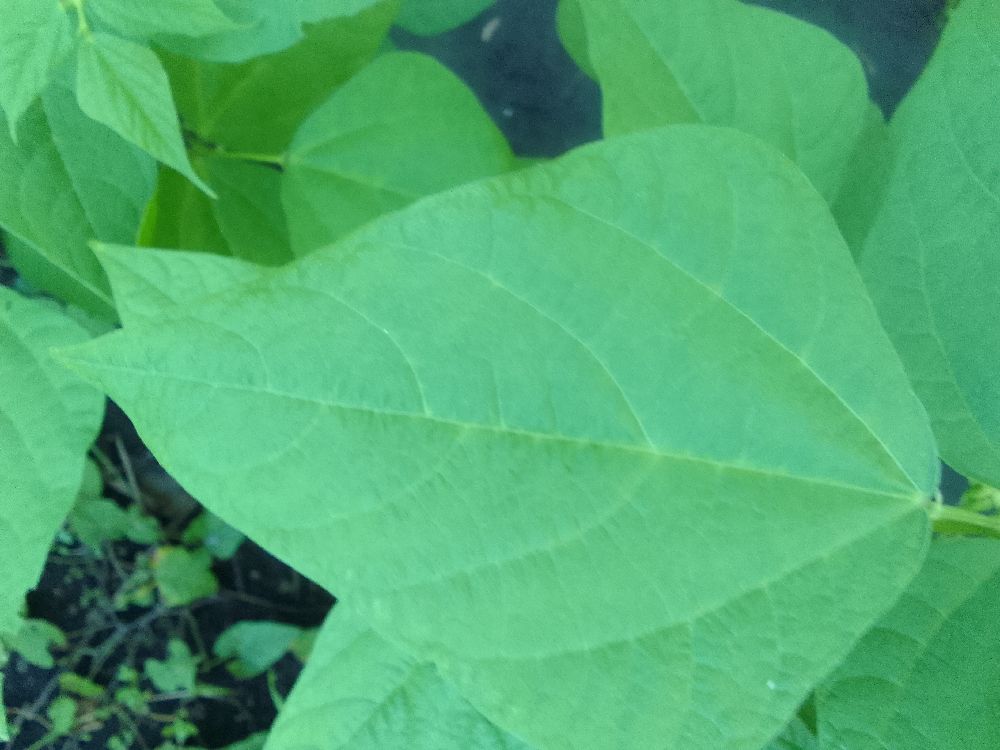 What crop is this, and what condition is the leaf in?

common bean, healthy
